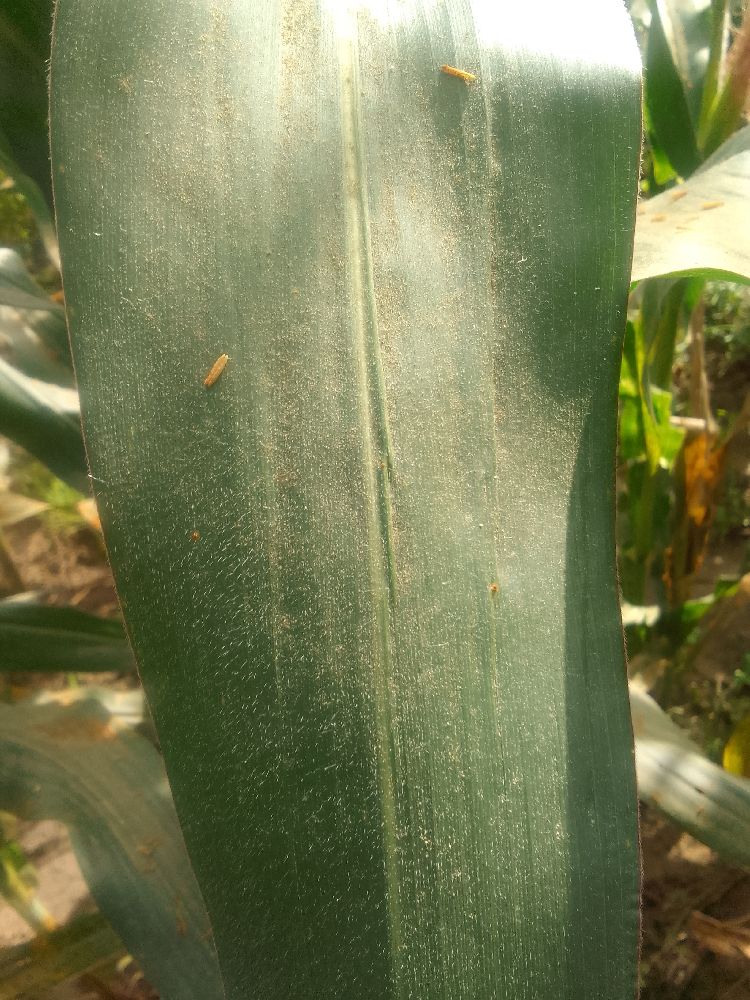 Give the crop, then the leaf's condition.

maize, healthy
